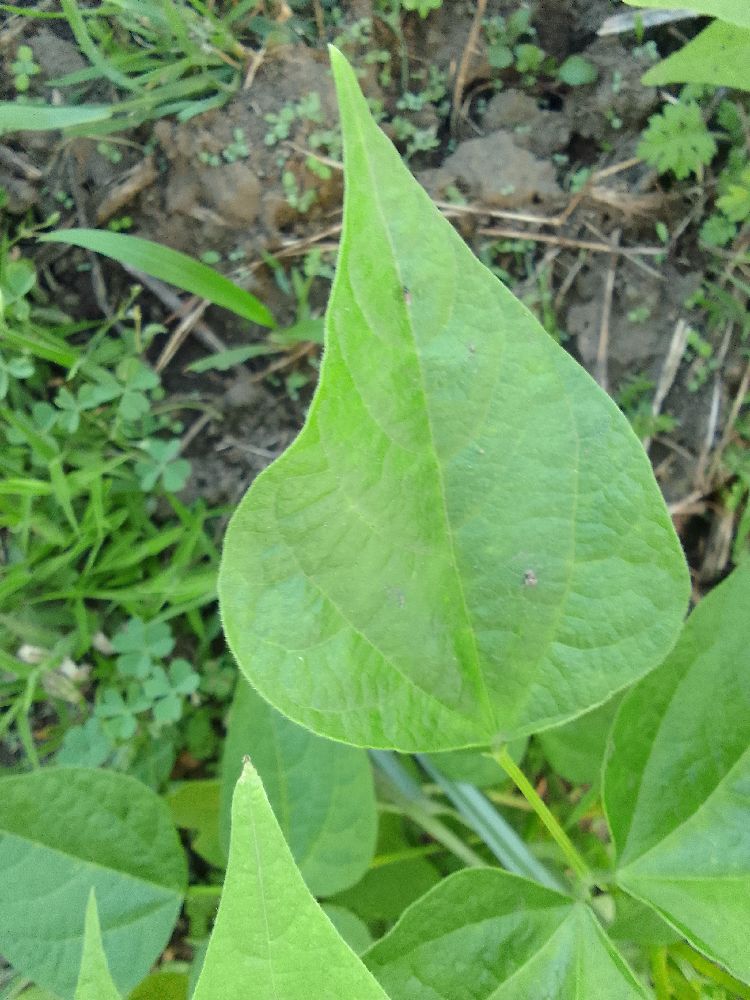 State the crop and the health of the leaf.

common bean, healthy
